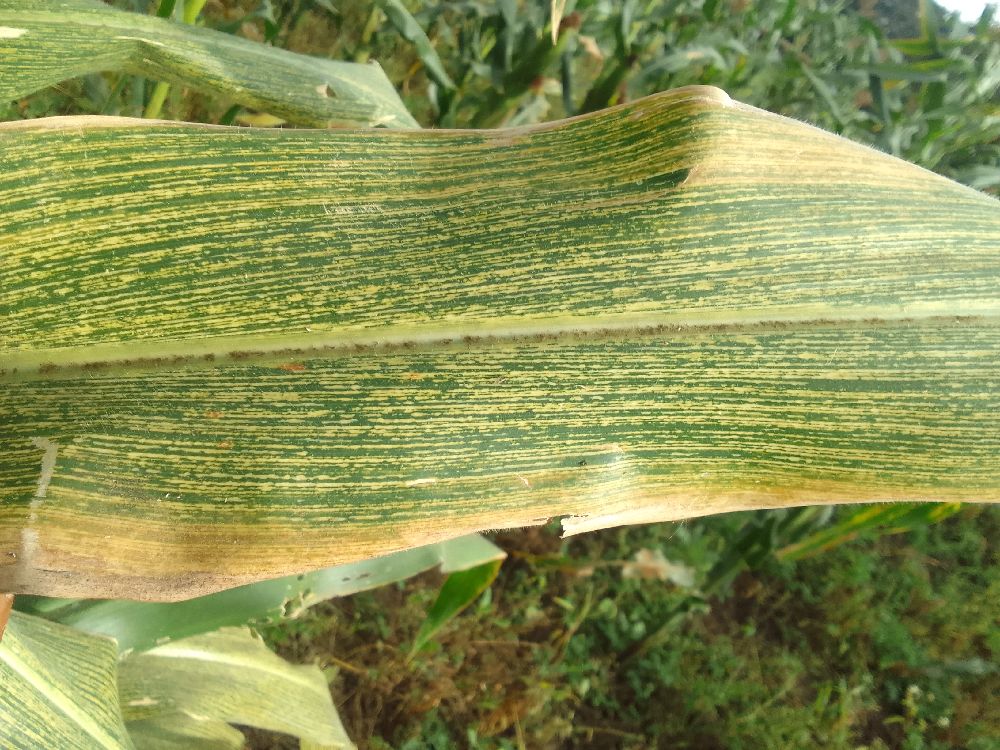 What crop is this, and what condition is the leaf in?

maize, maize streak virus
